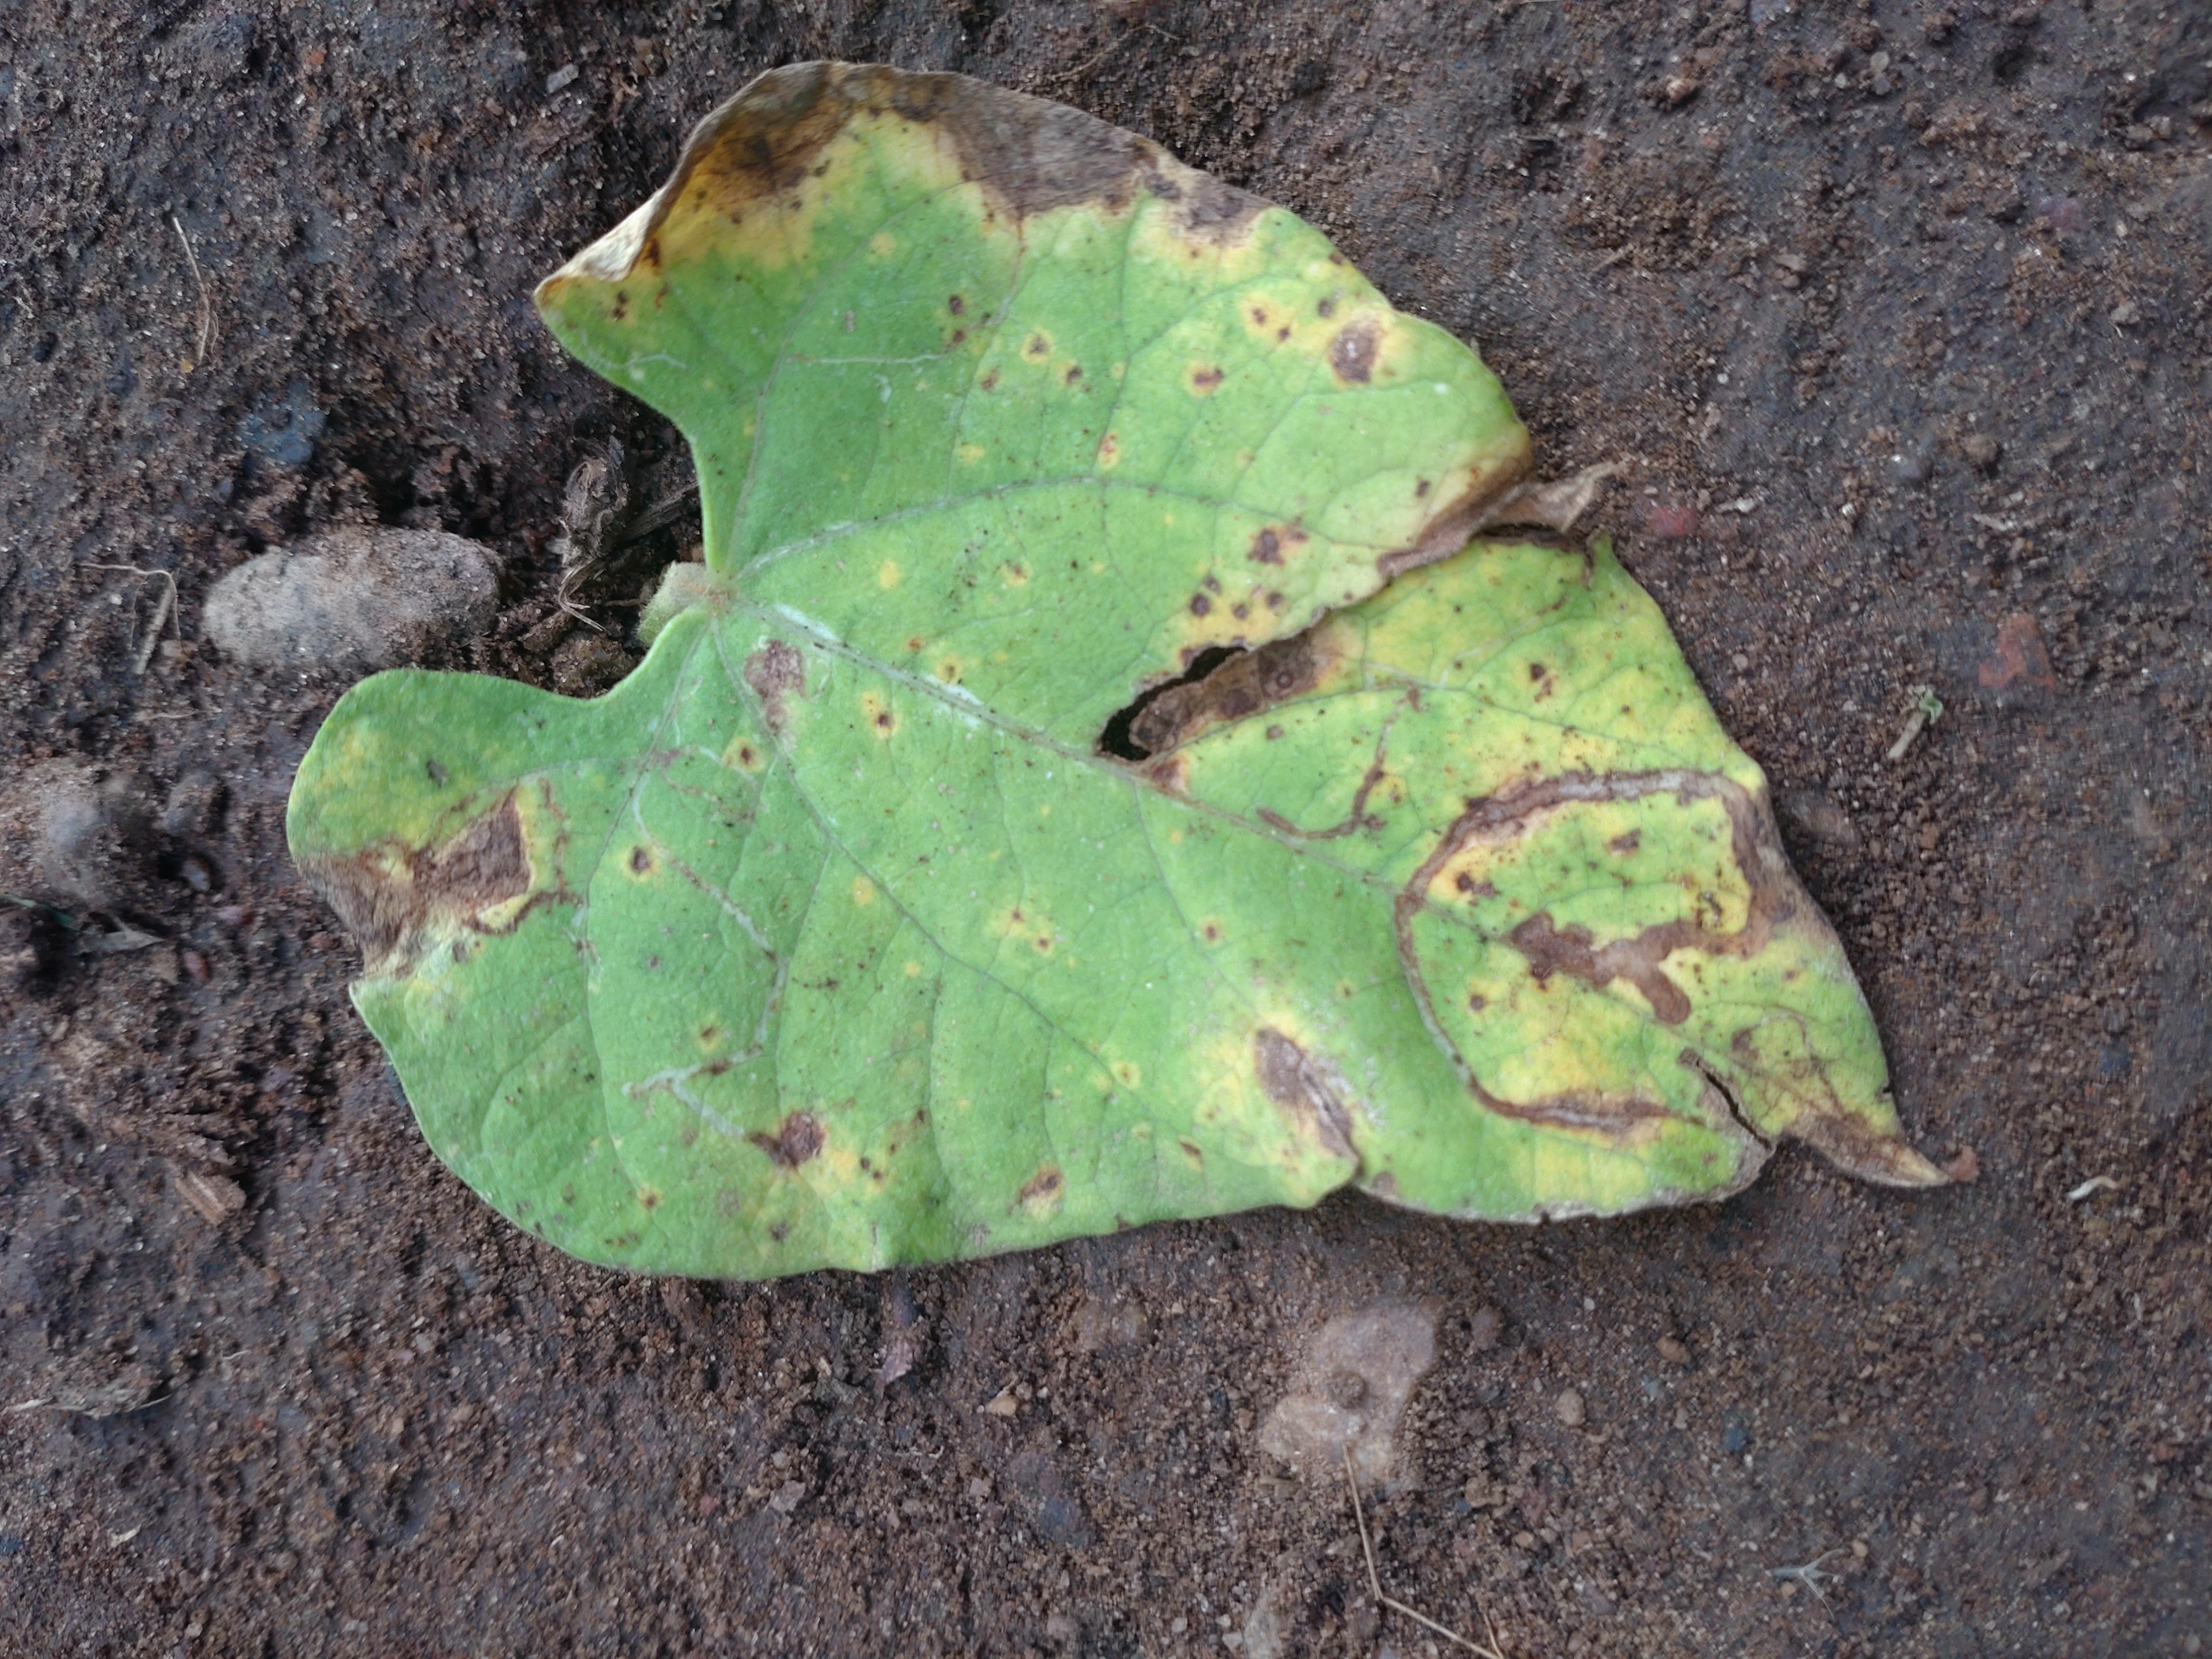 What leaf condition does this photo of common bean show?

anthracnose
